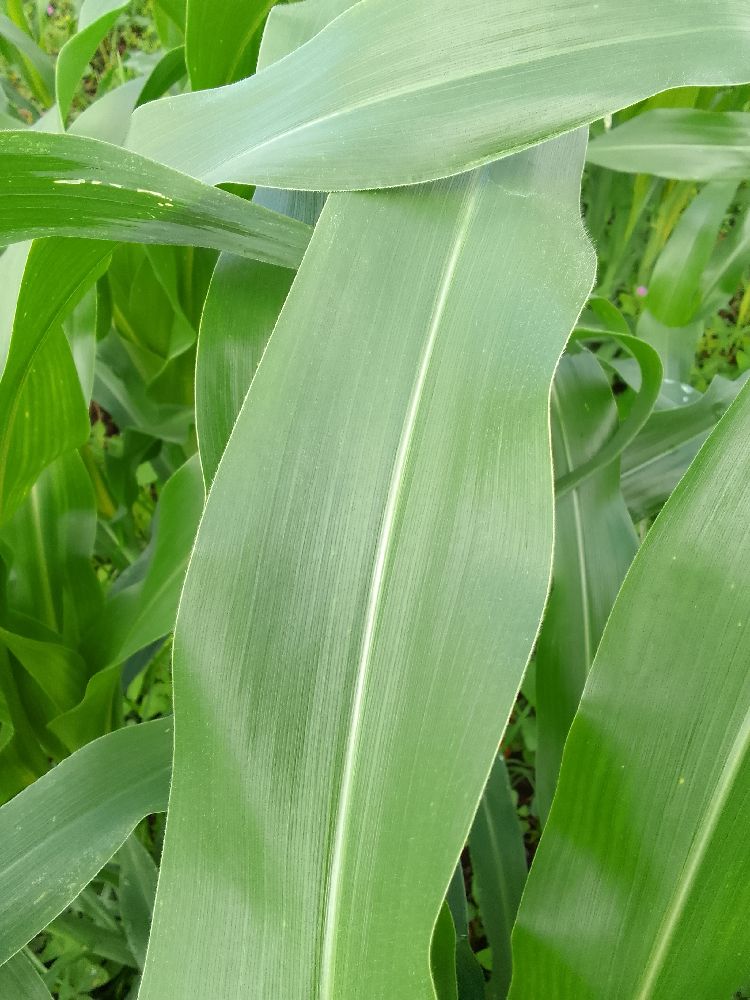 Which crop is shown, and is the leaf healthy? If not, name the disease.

maize, healthy
